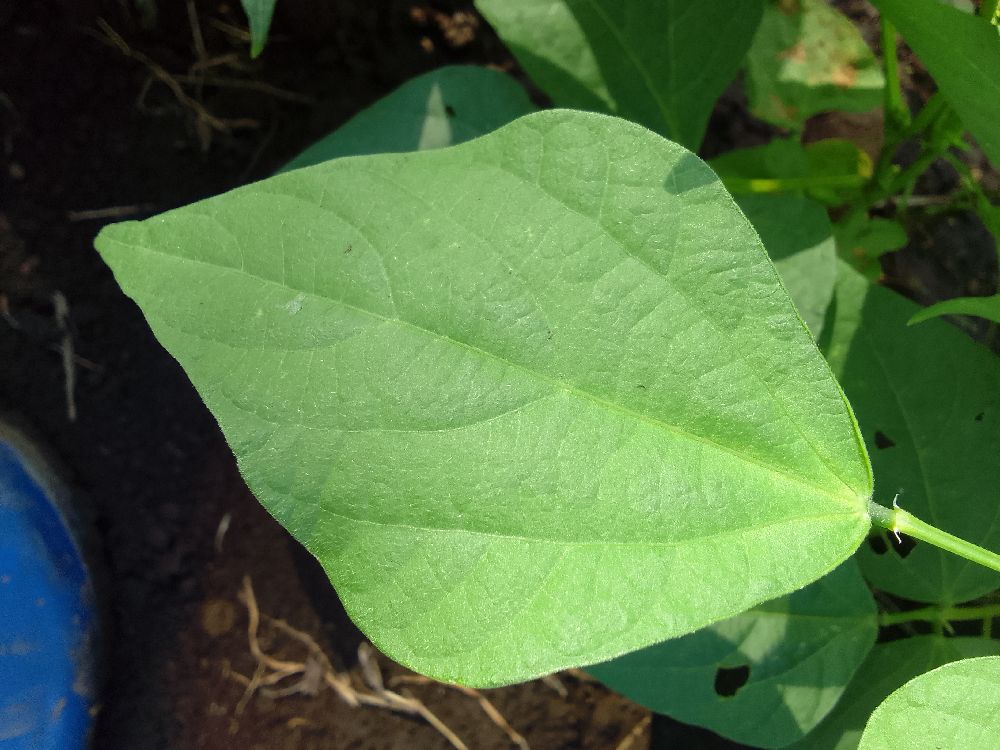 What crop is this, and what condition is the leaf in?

common bean, healthy
